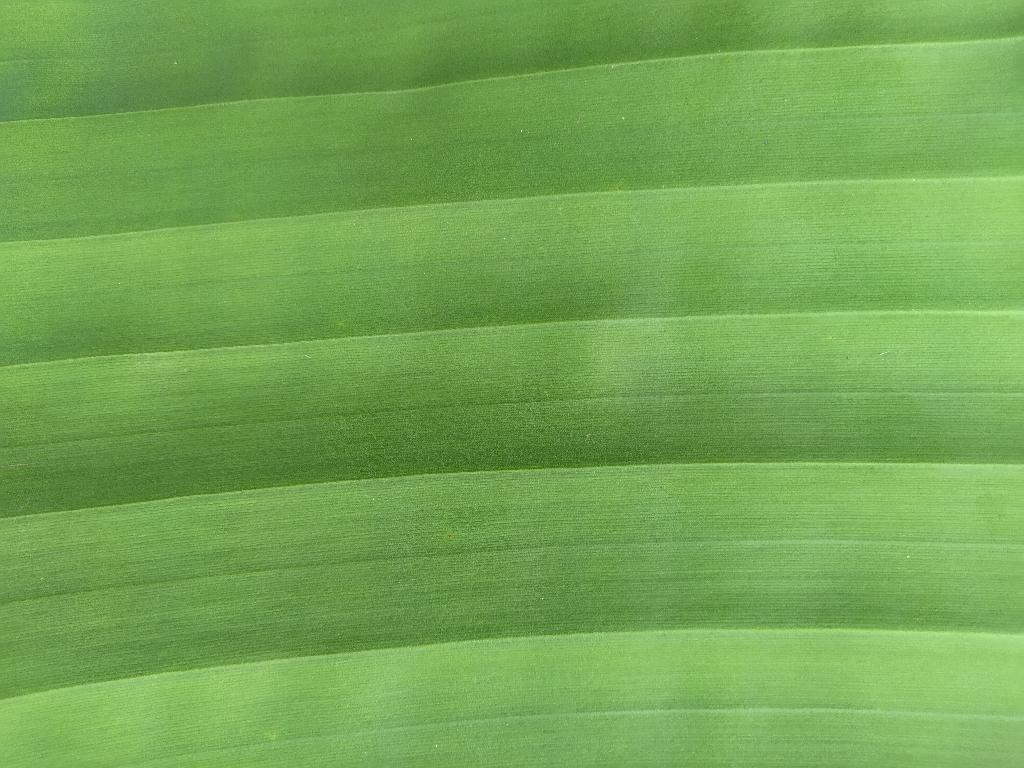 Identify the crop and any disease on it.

banana, healthy
